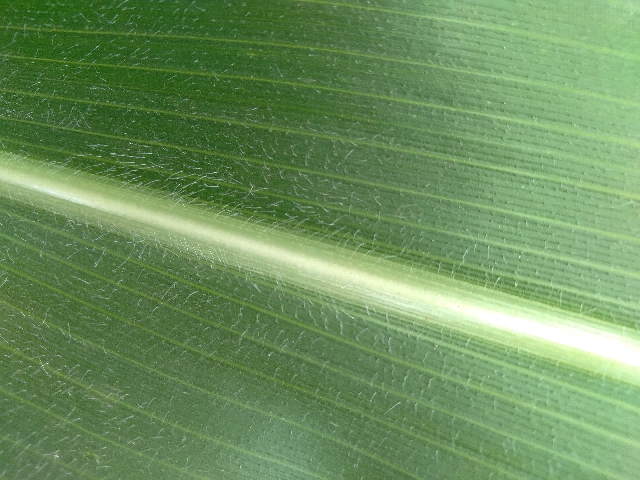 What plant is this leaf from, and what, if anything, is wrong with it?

maize, healthy
